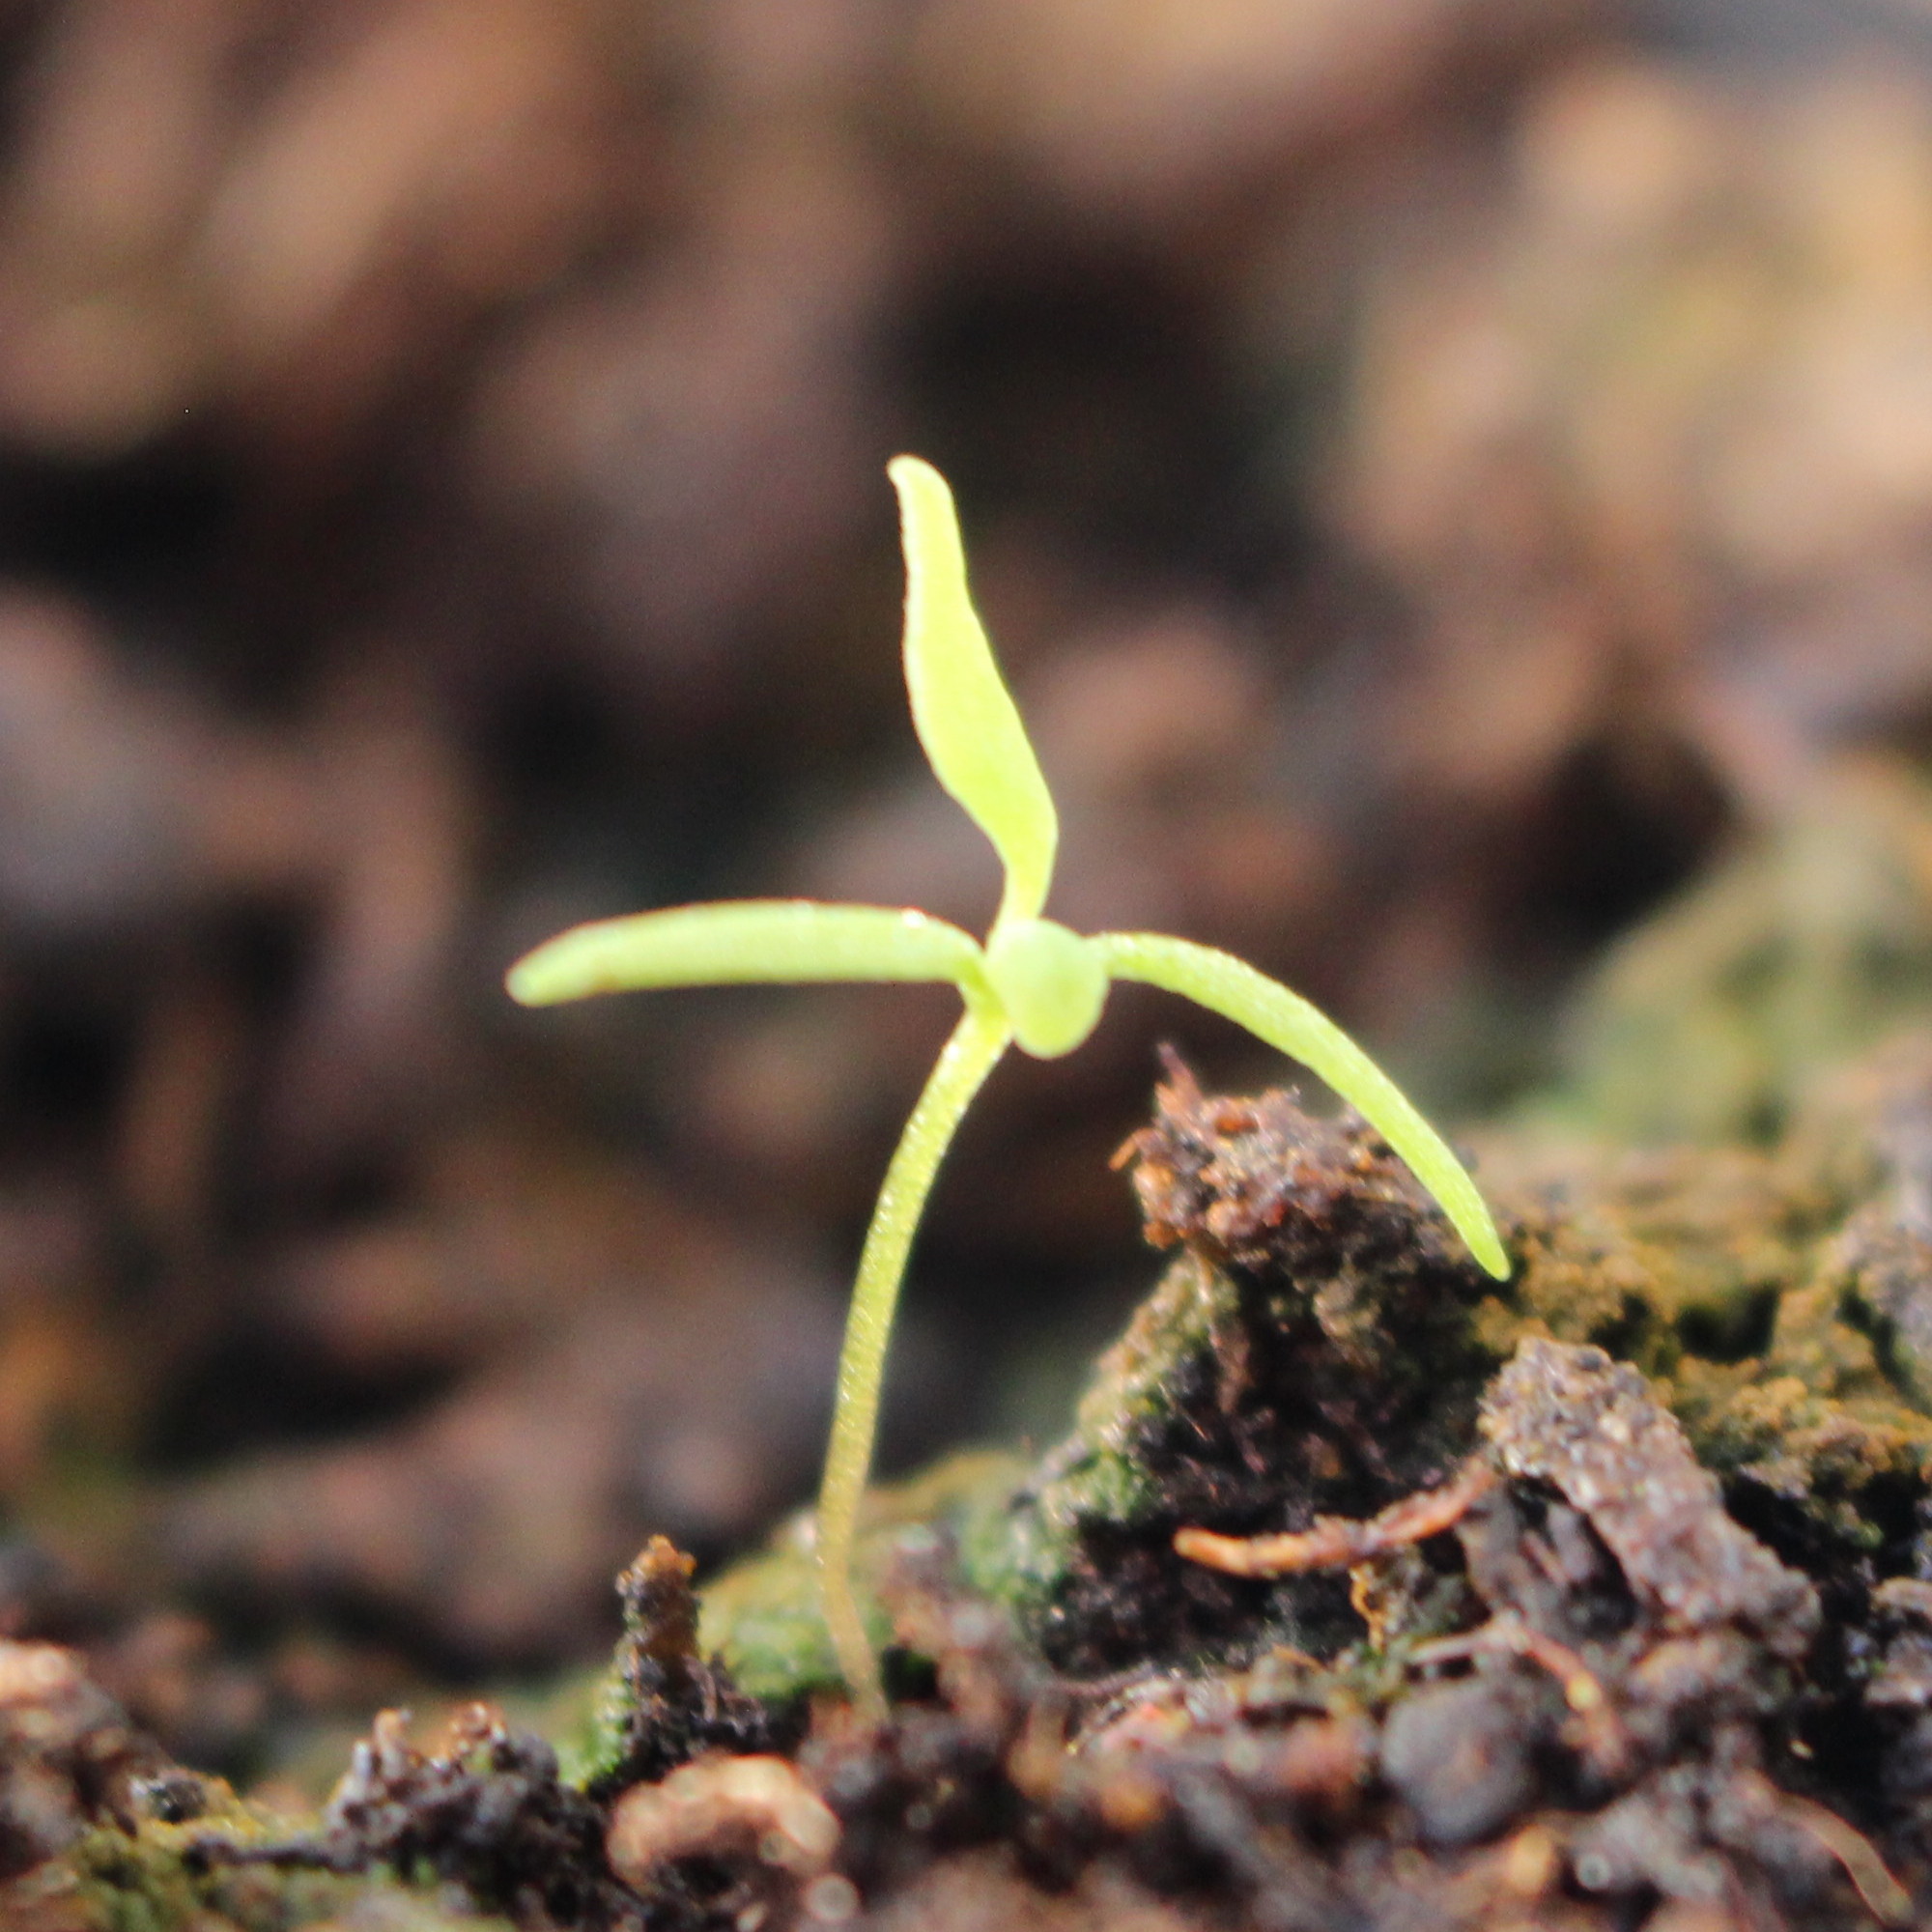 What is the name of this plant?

Papaver rhoeas
